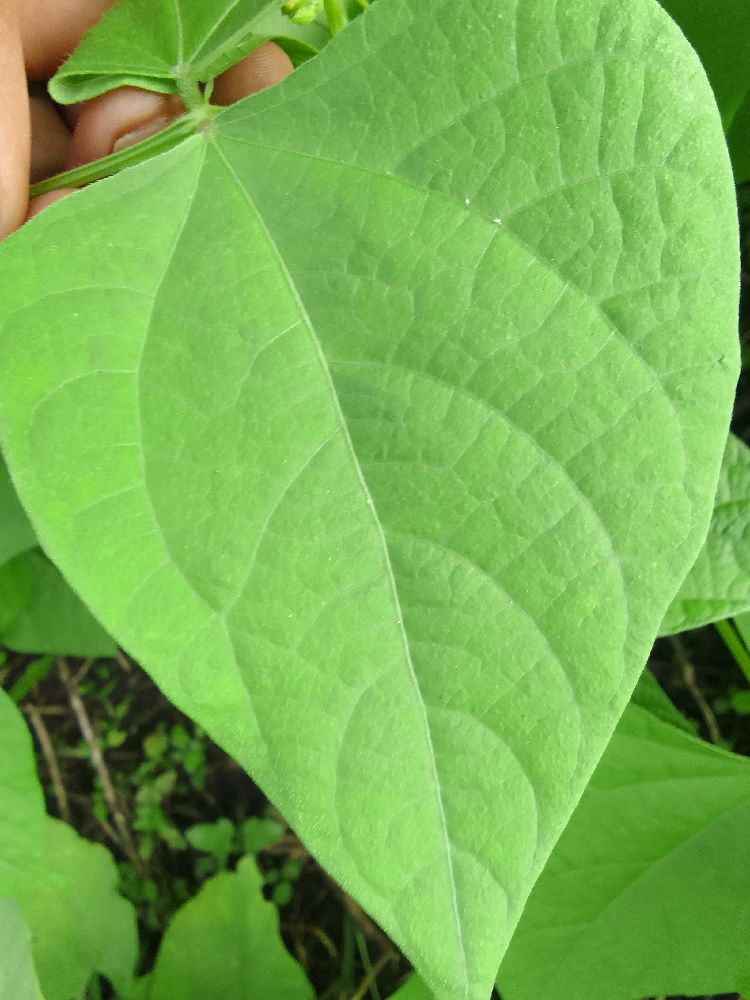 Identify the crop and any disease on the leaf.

common bean, healthy
